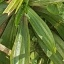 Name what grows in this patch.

structured weed
